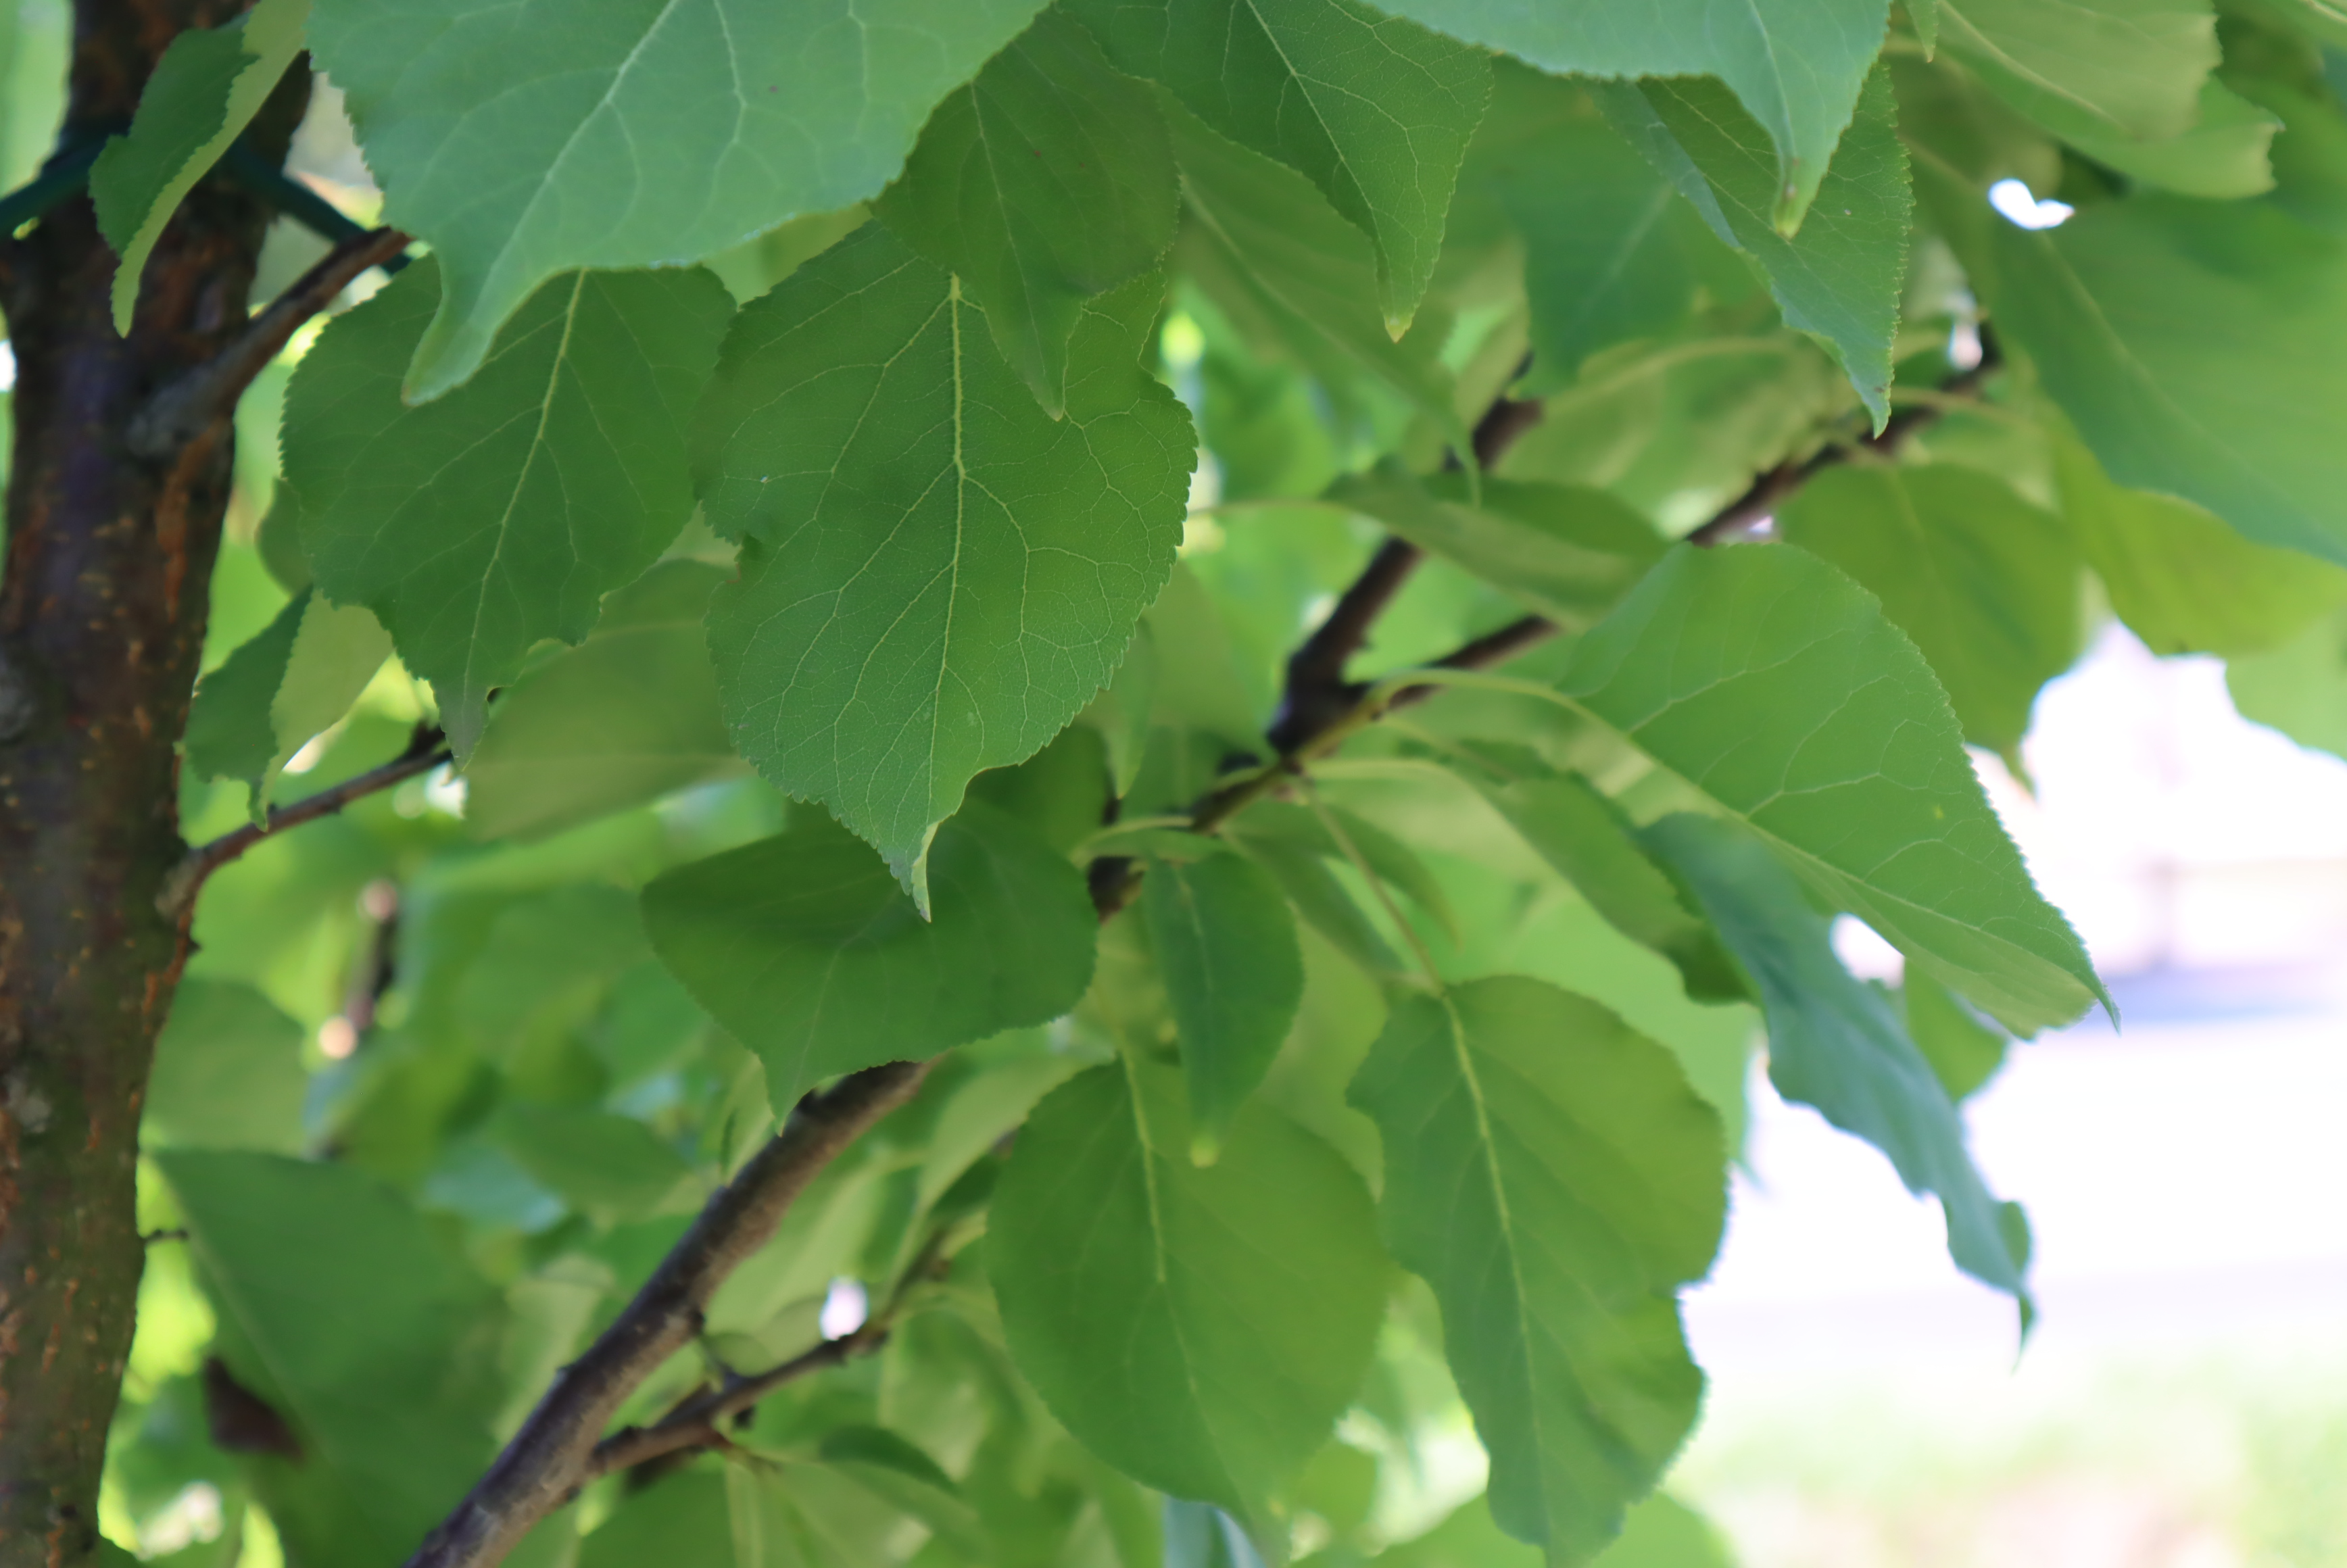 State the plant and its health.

apricot, healthy
